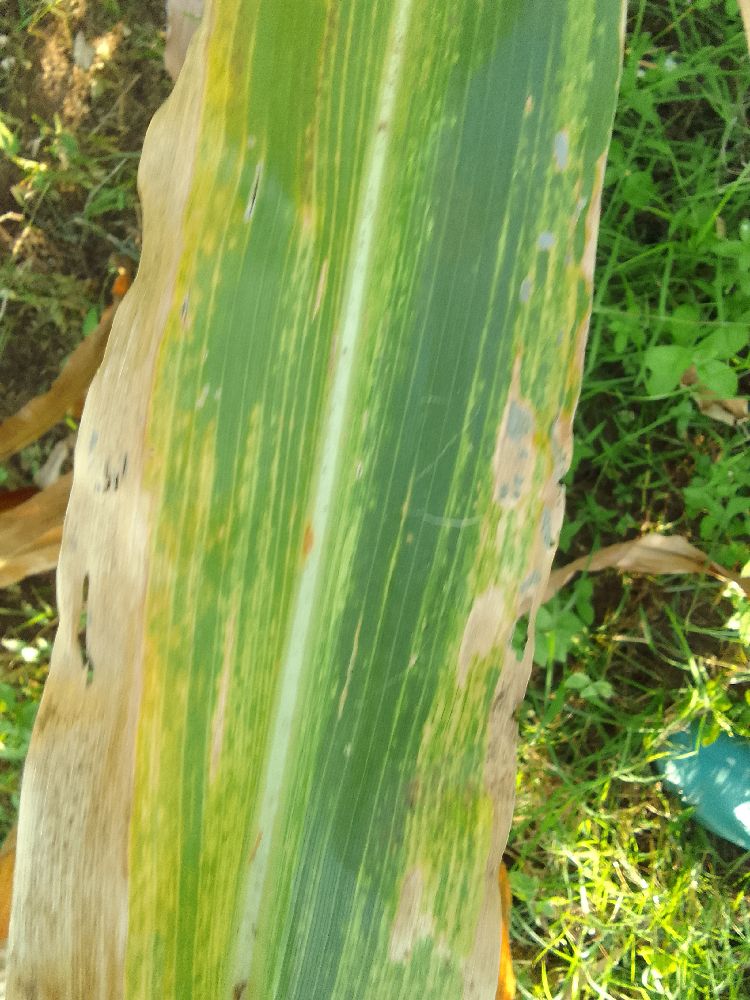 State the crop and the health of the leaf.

maize, maize lethal necrosis
